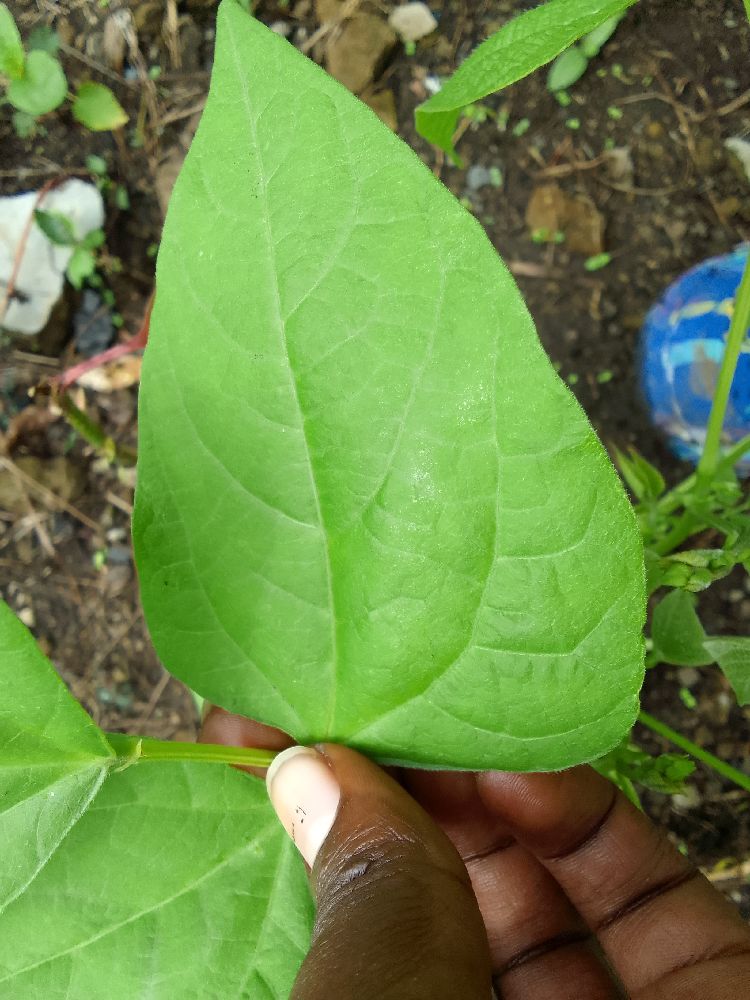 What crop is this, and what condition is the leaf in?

common bean, healthy
